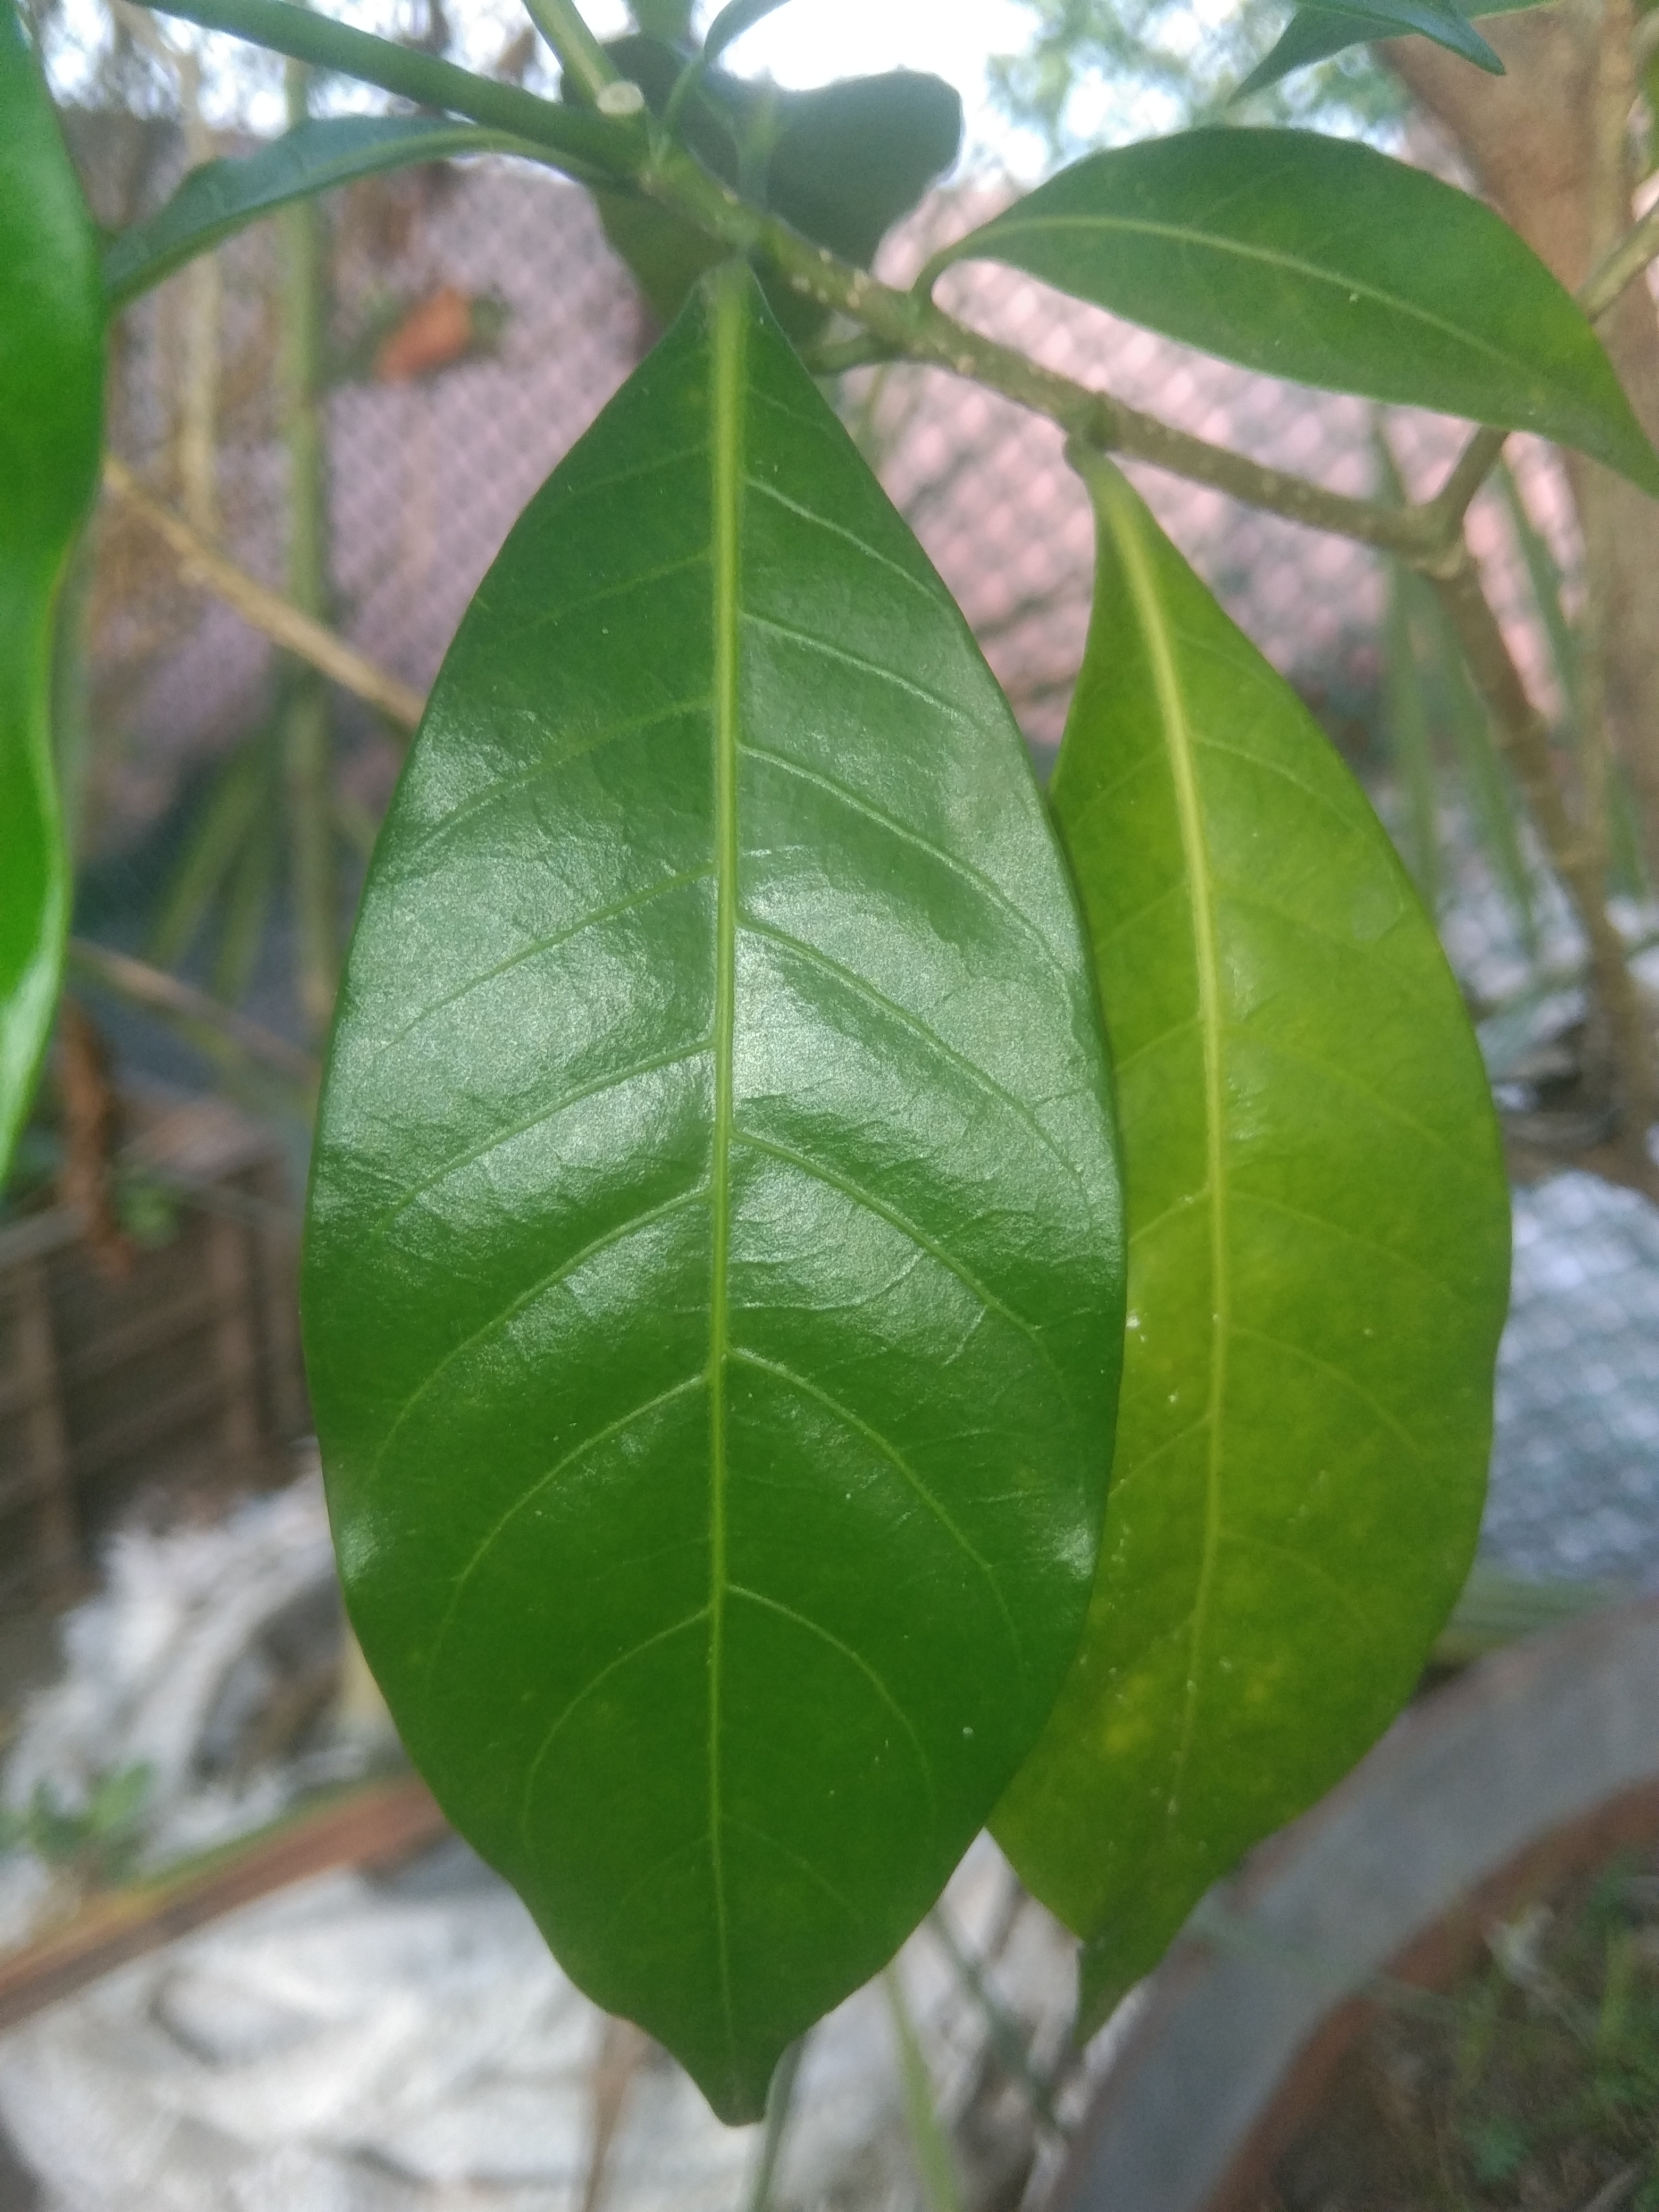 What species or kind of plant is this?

togor
